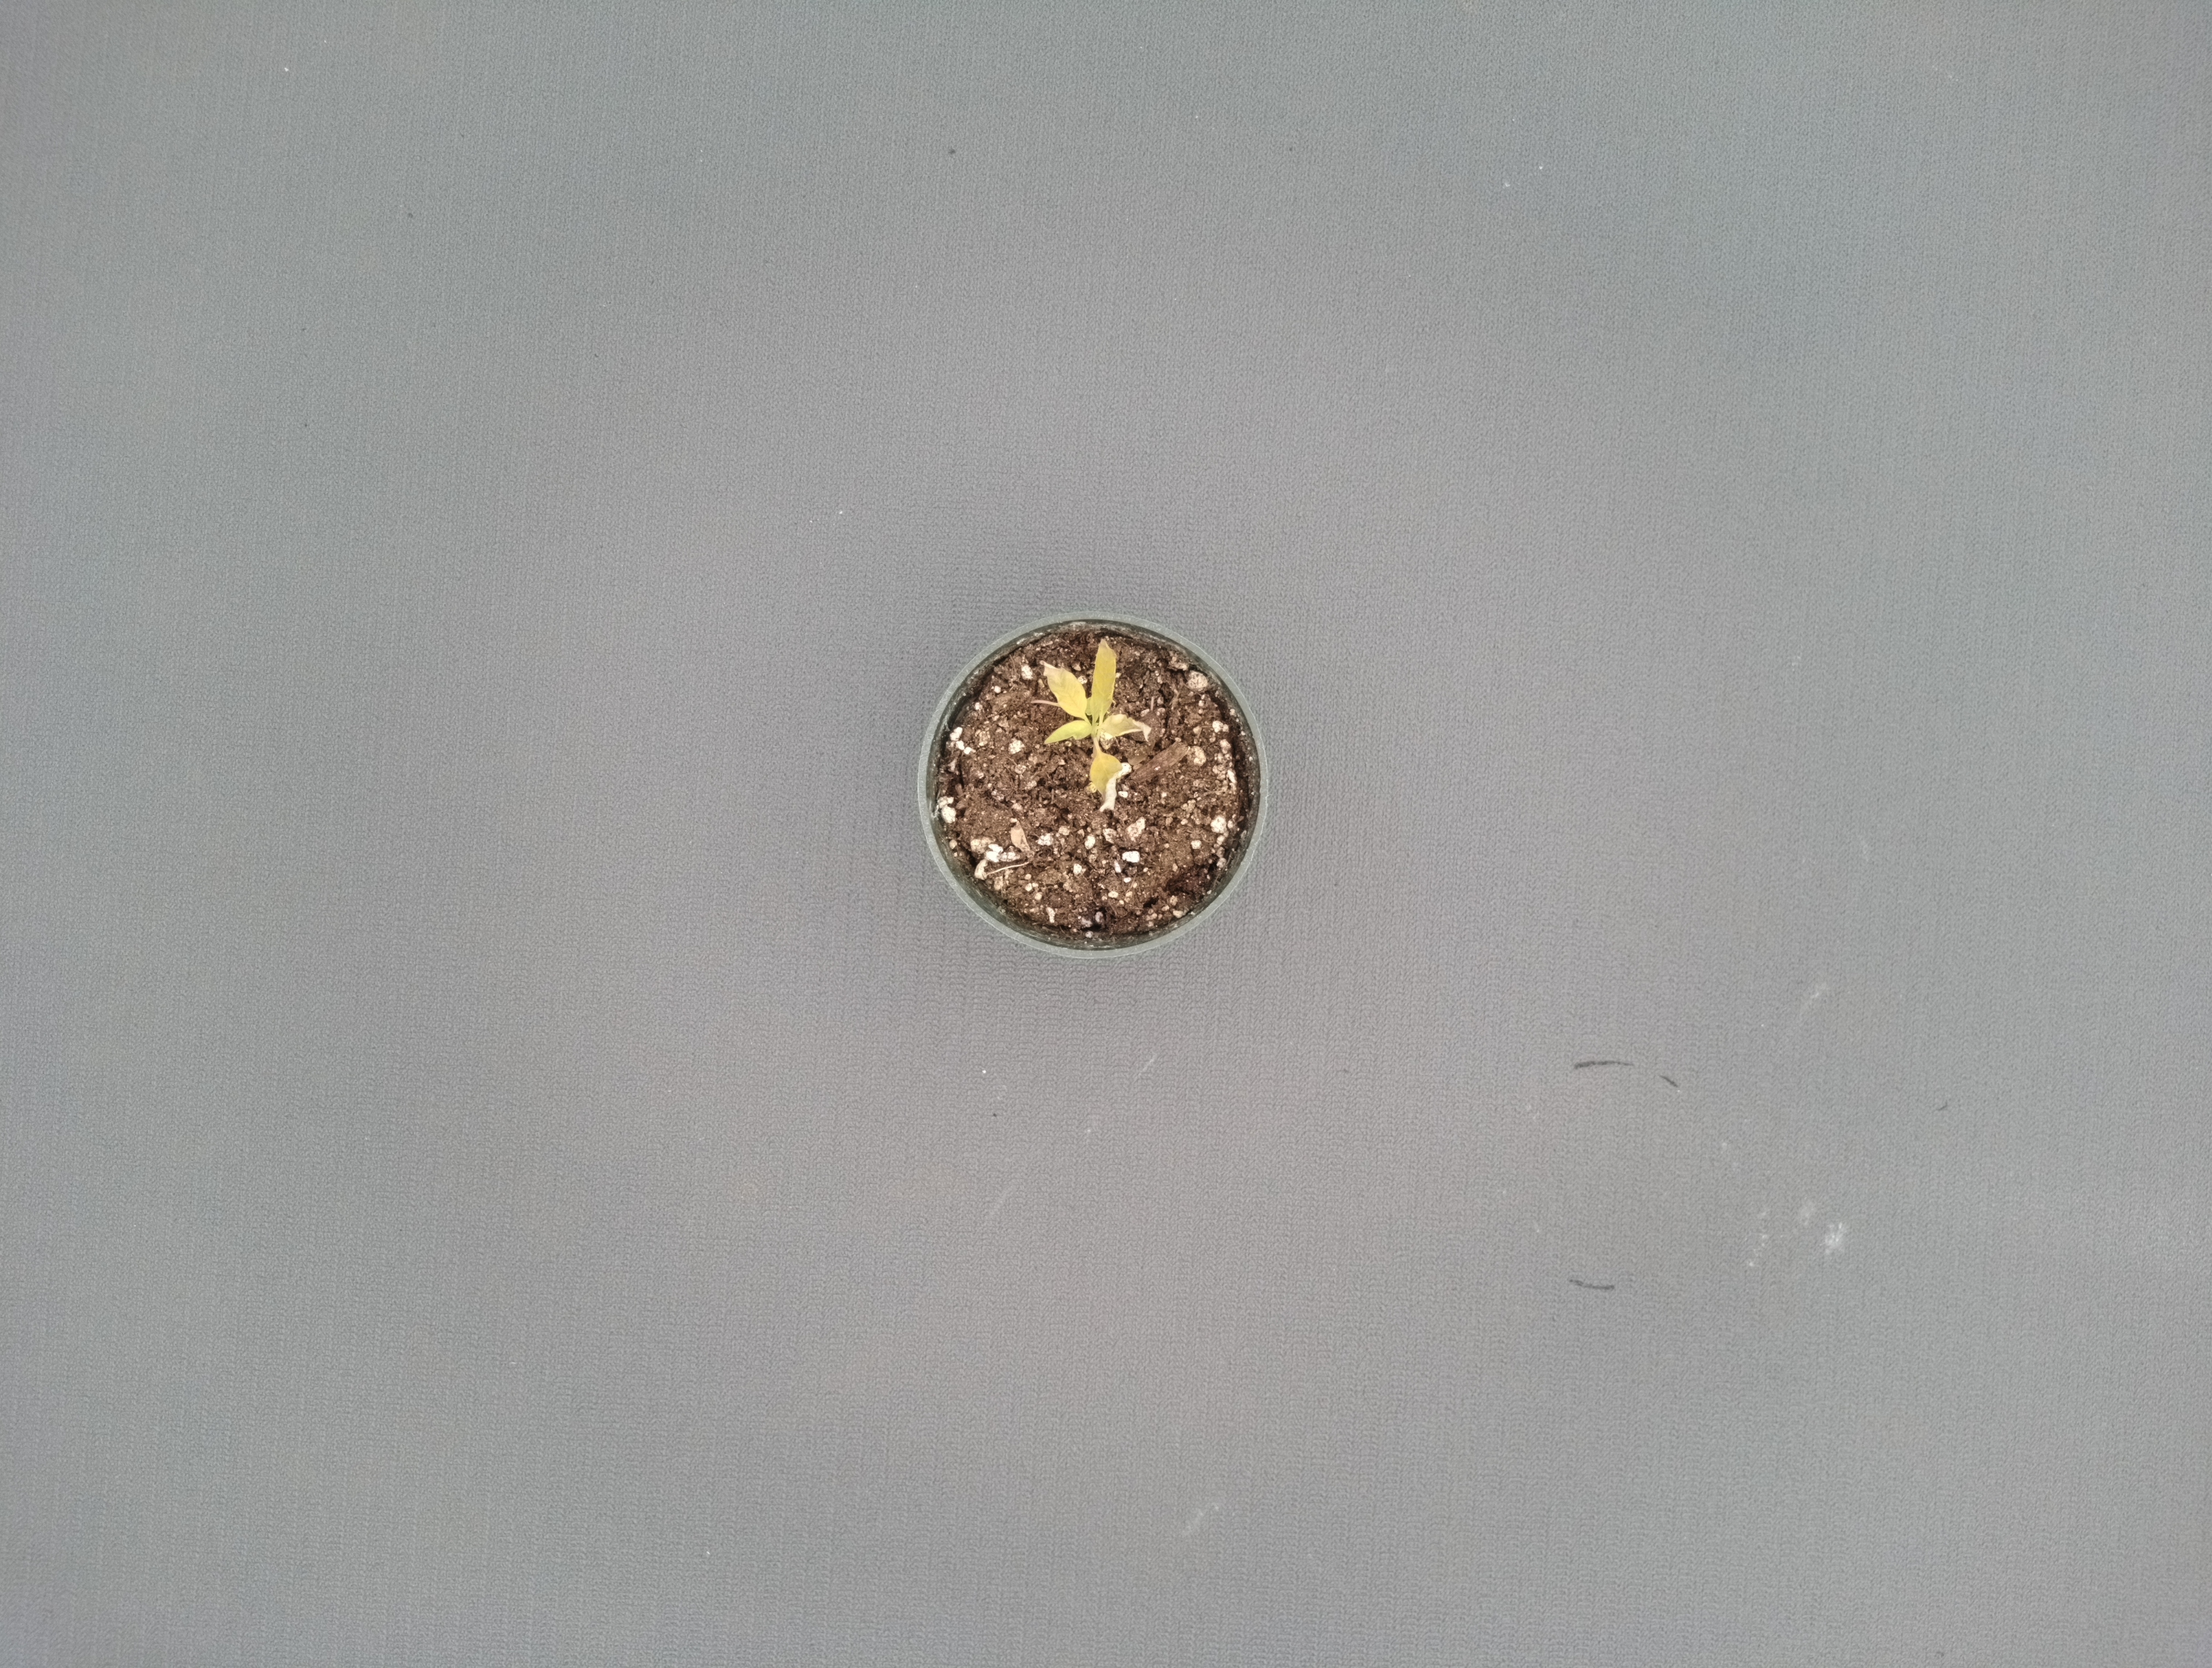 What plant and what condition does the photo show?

waterhemp, chlorosis necrosis
